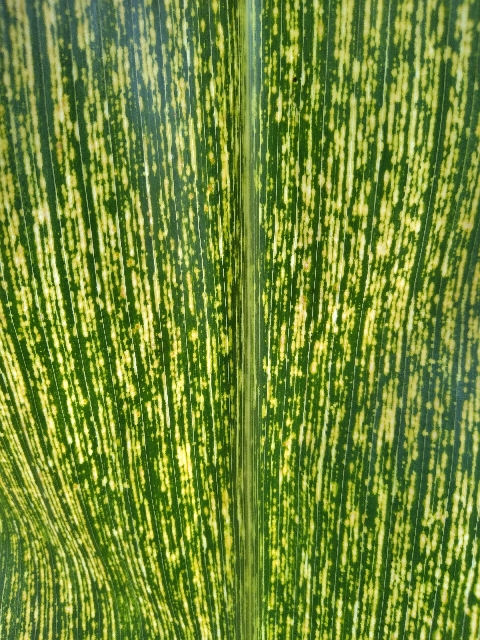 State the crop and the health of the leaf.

maize, maize streak virus
